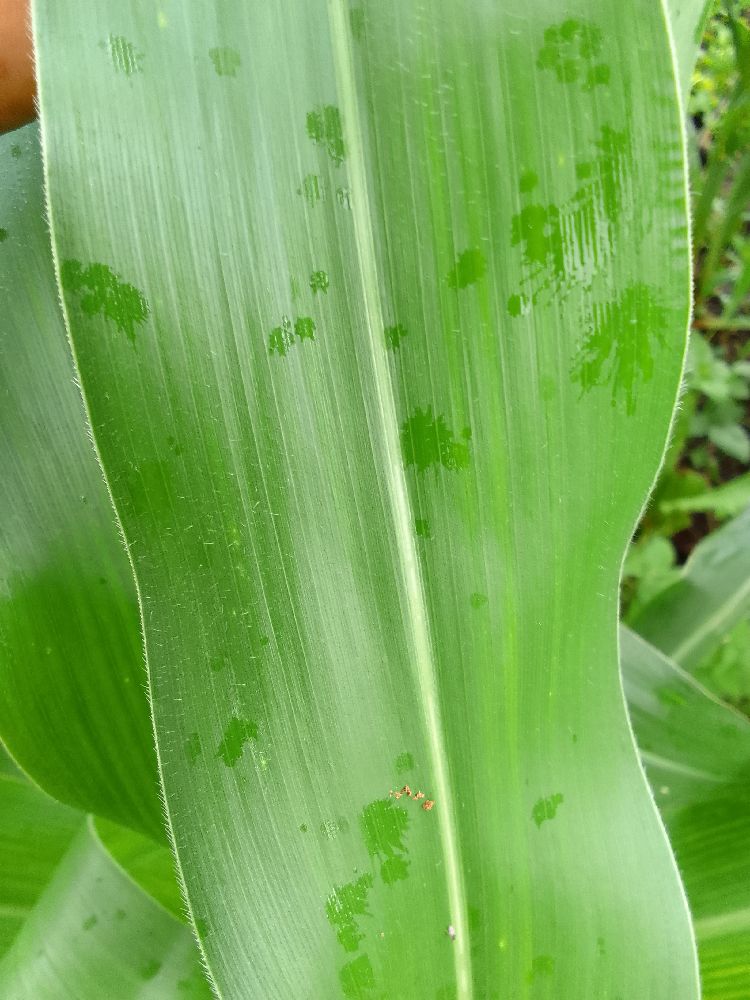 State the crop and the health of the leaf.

maize, healthy
